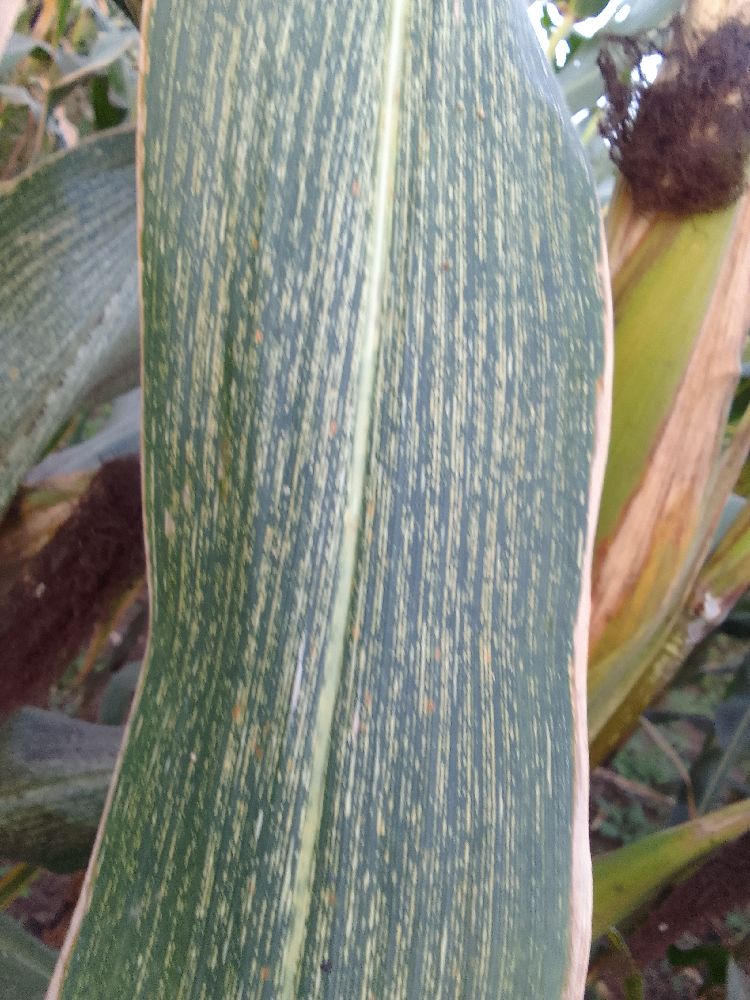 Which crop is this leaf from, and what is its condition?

maize, maize streak virus
